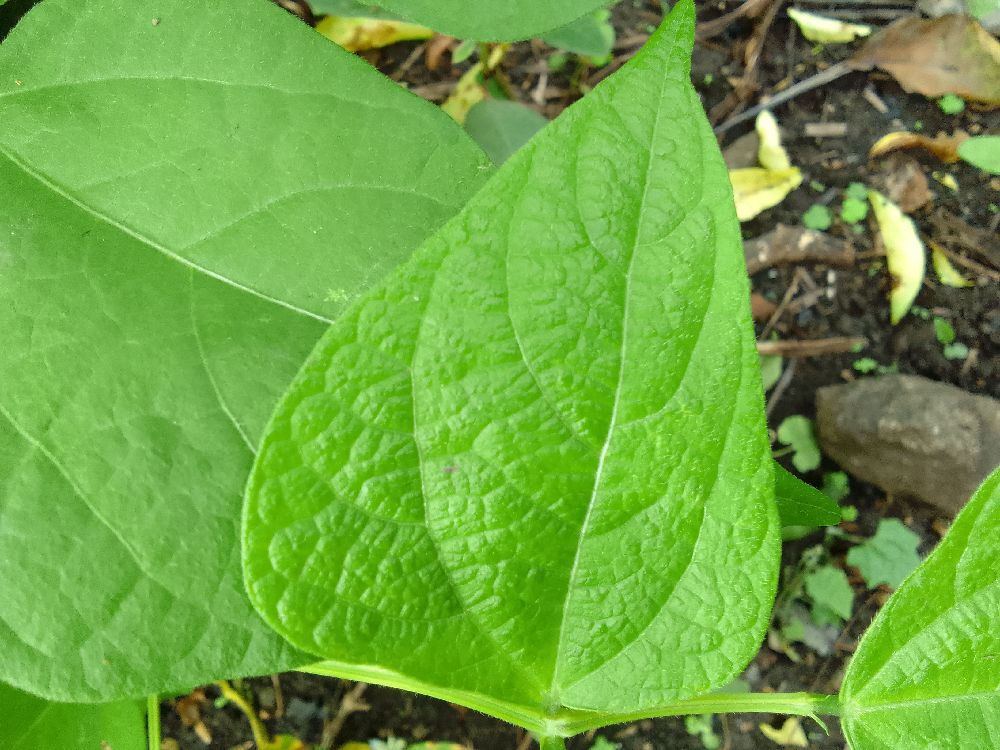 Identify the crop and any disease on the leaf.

common bean, healthy
